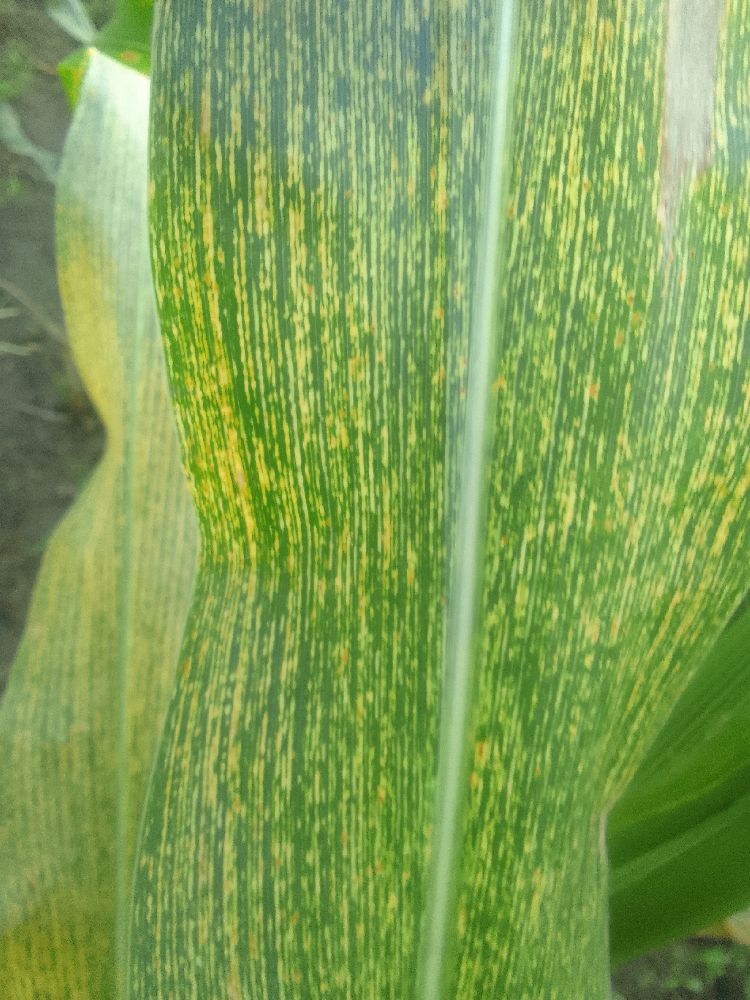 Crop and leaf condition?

maize, maize streak virus
